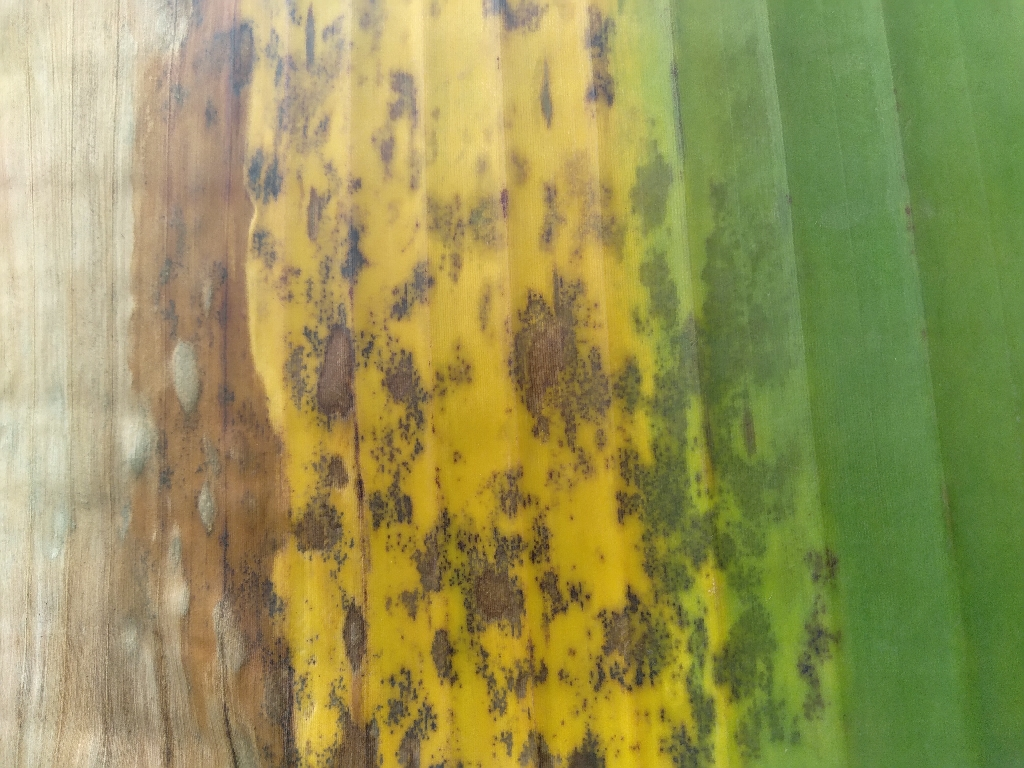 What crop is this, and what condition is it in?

banana, black sigatoka
